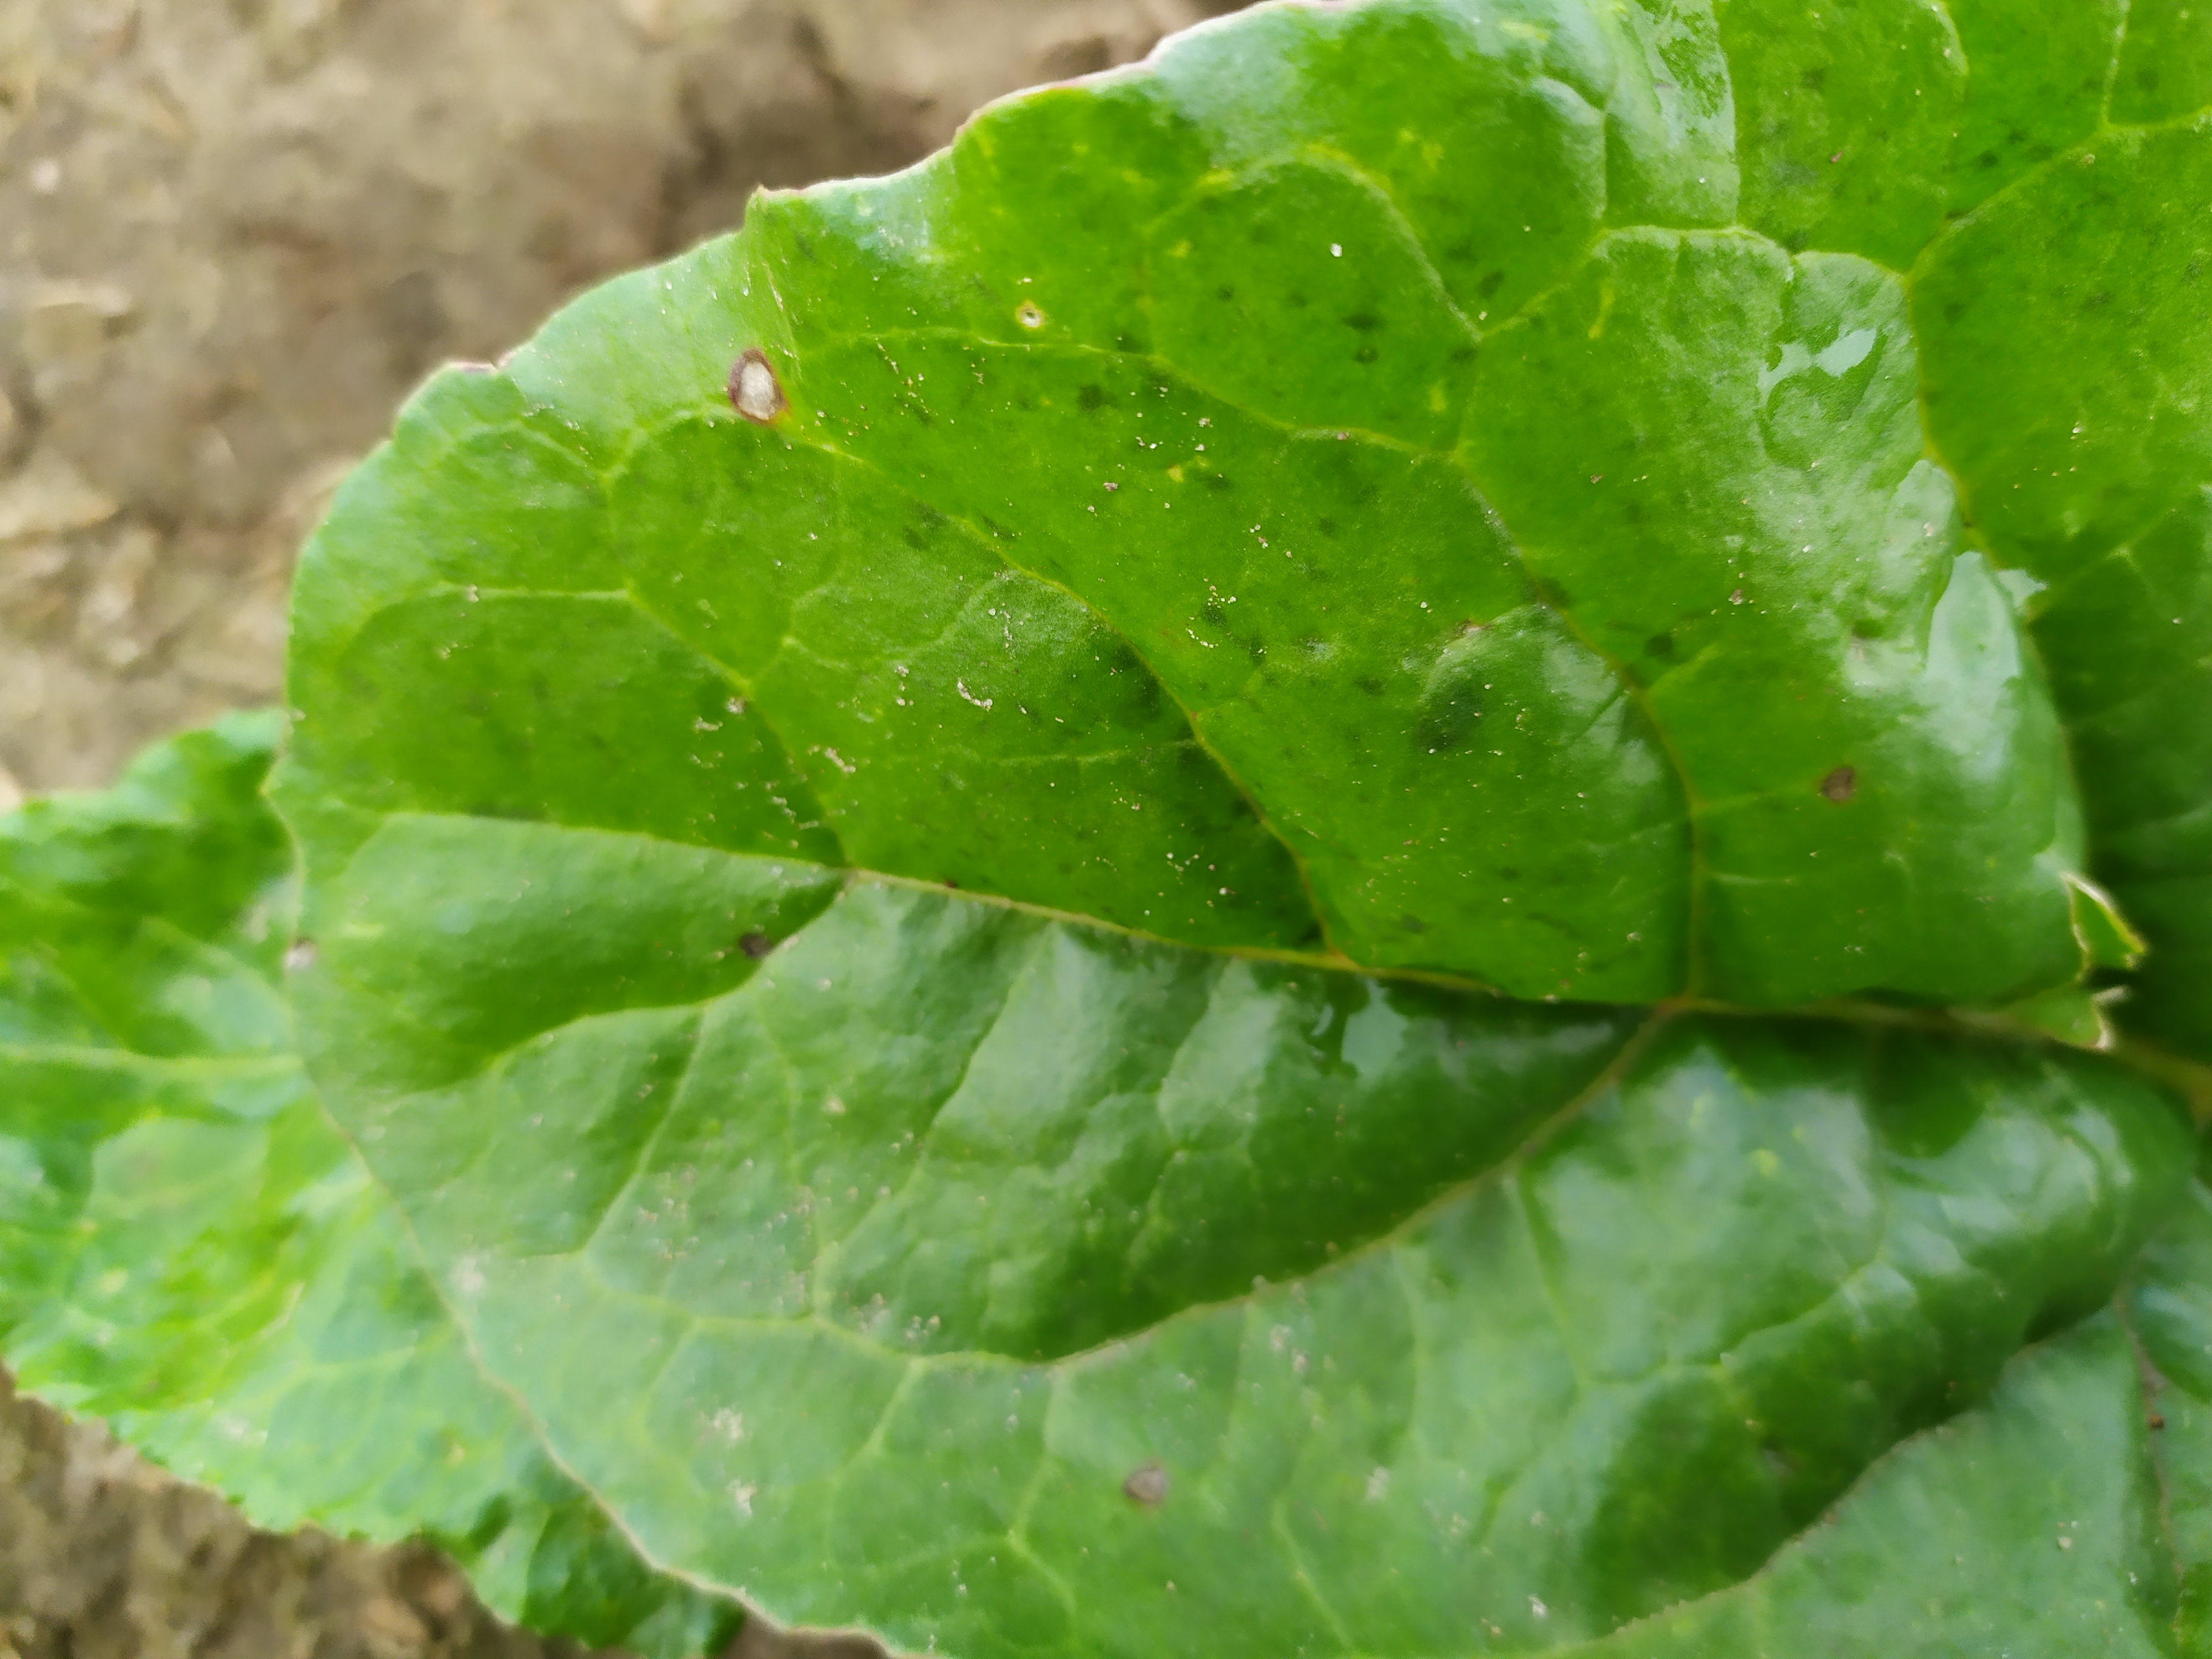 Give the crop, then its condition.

beet, cercospora
